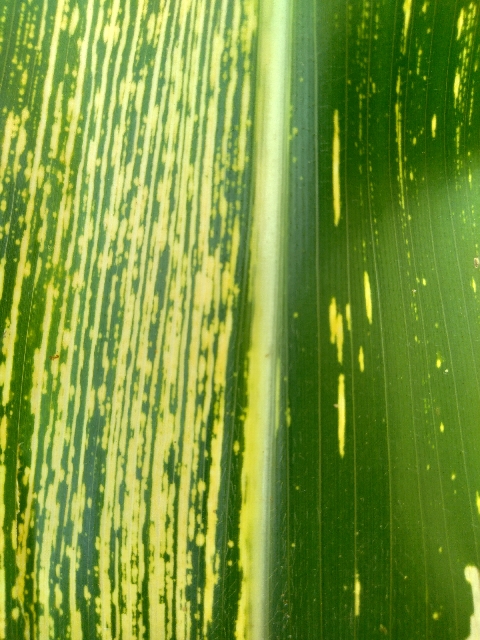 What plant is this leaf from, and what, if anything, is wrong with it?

maize, maize streak virus
